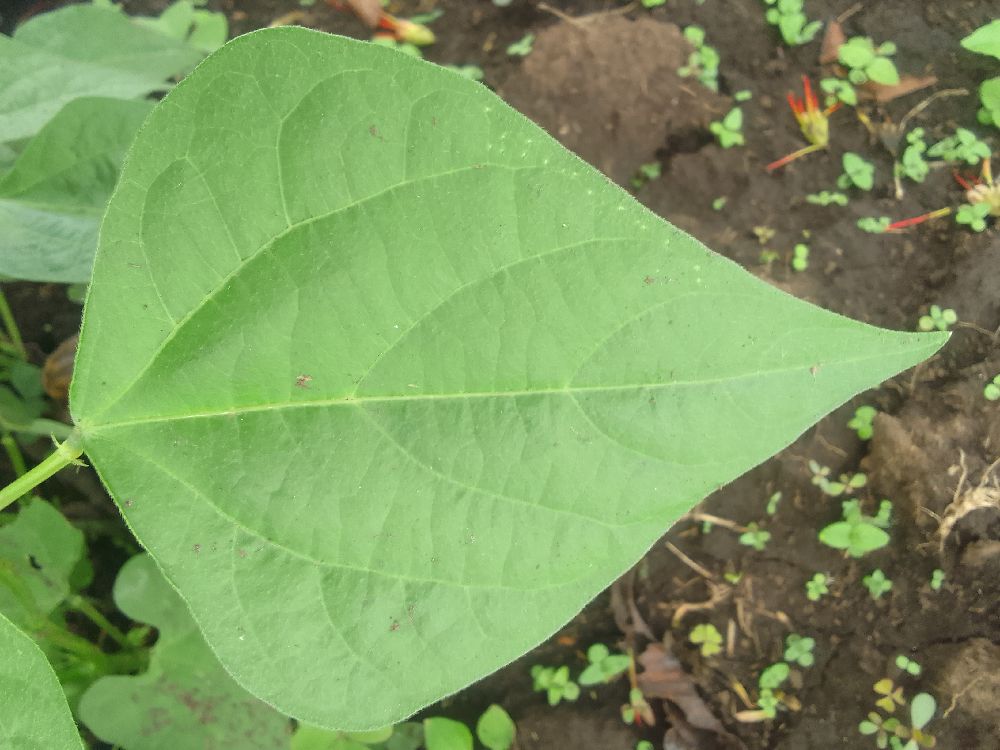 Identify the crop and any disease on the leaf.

common bean, healthy
